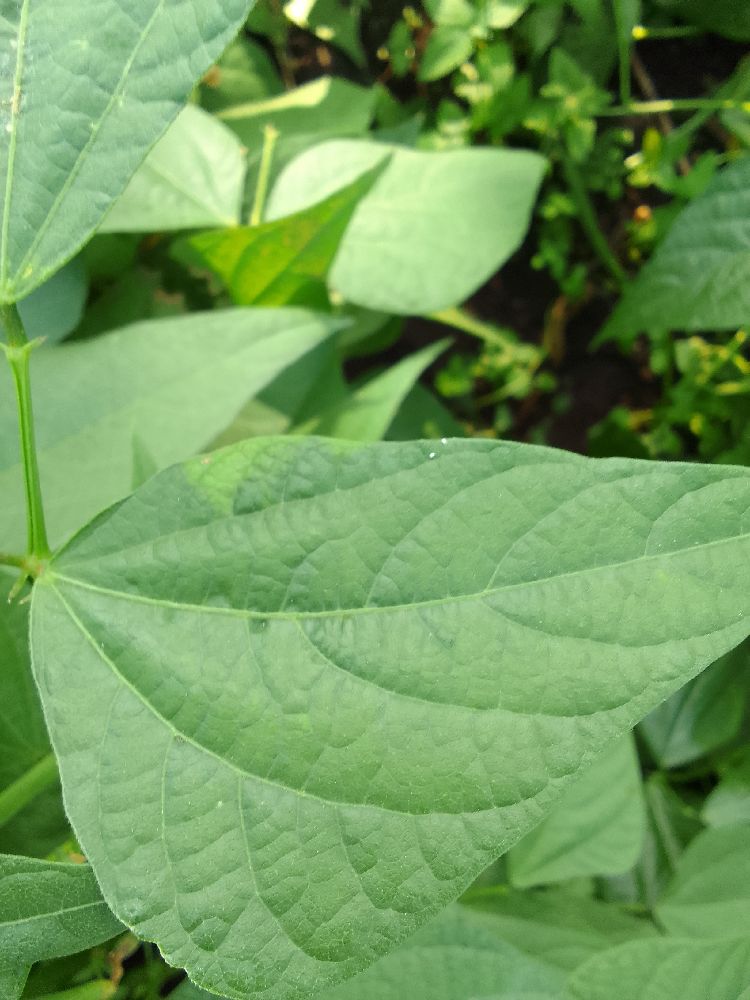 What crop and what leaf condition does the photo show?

common bean, healthy
